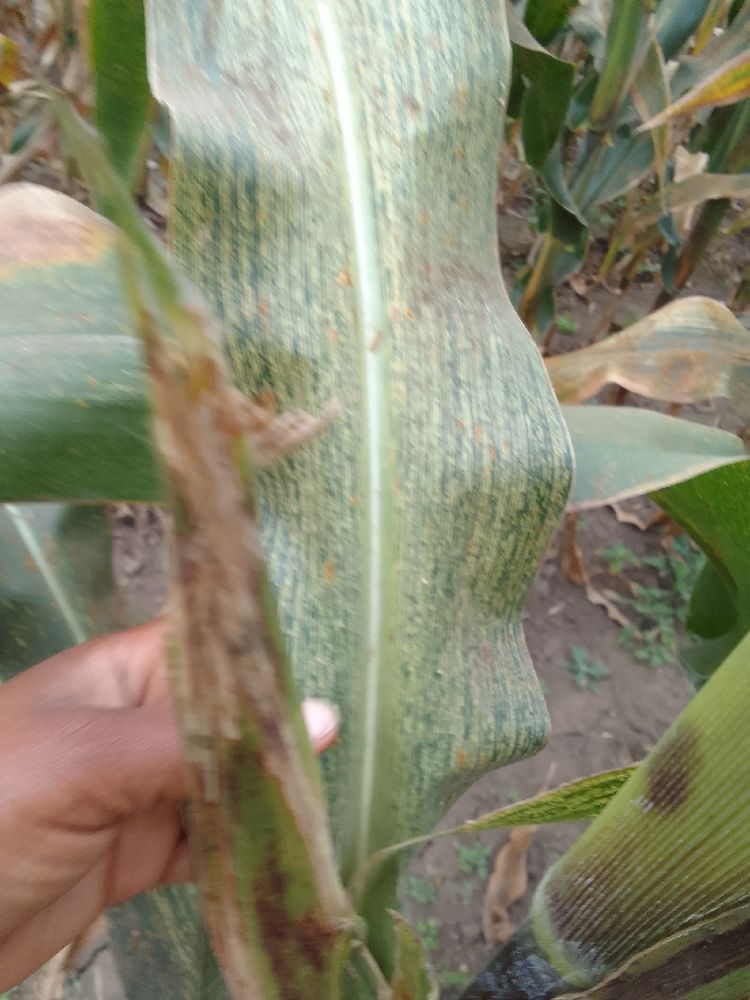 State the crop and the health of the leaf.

maize, maize streak virus
